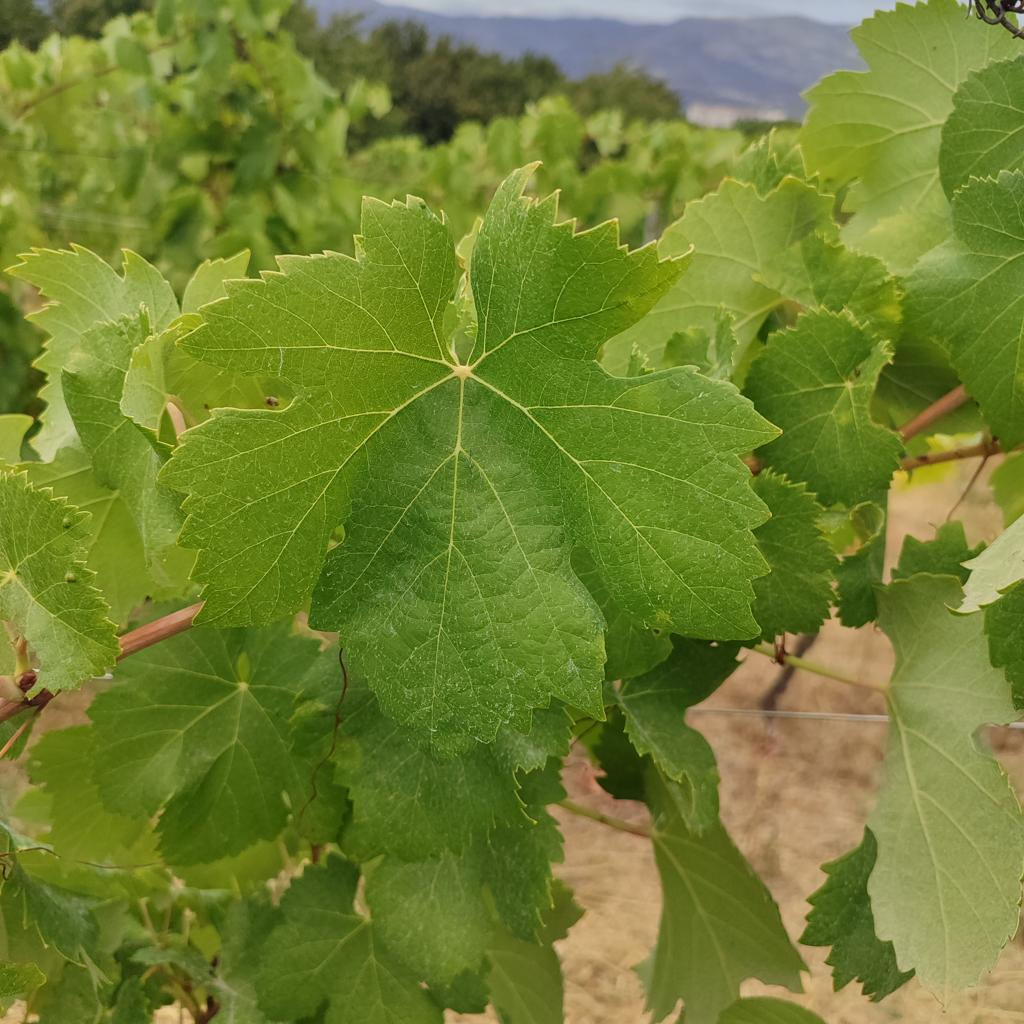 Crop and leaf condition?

grapevine, healthy
